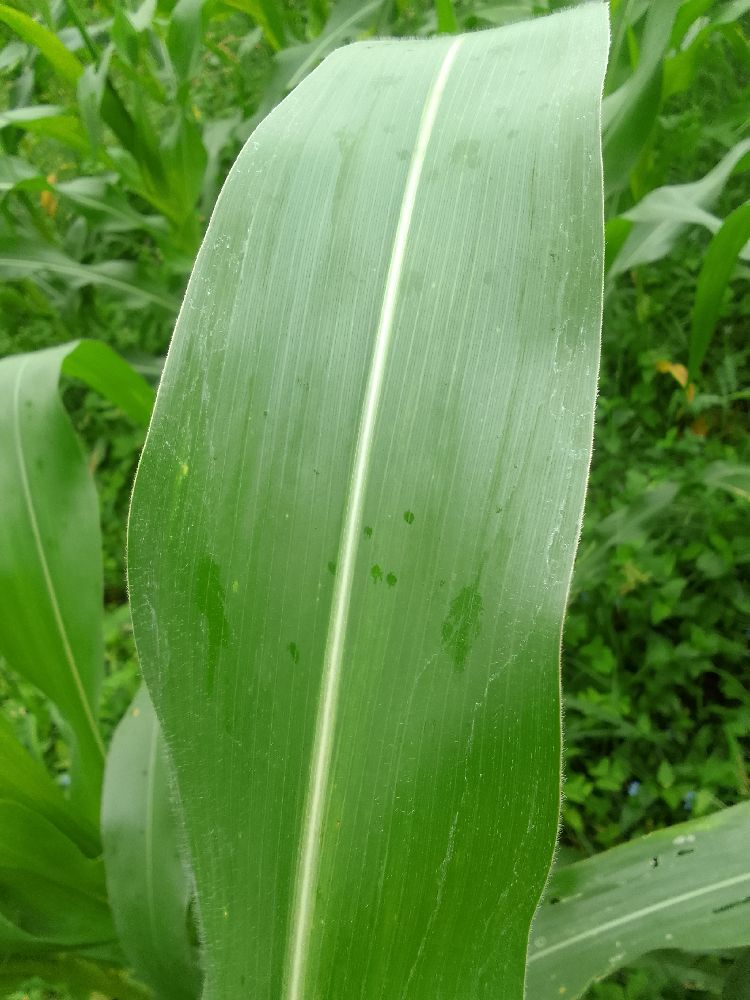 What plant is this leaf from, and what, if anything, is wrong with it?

maize, healthy
